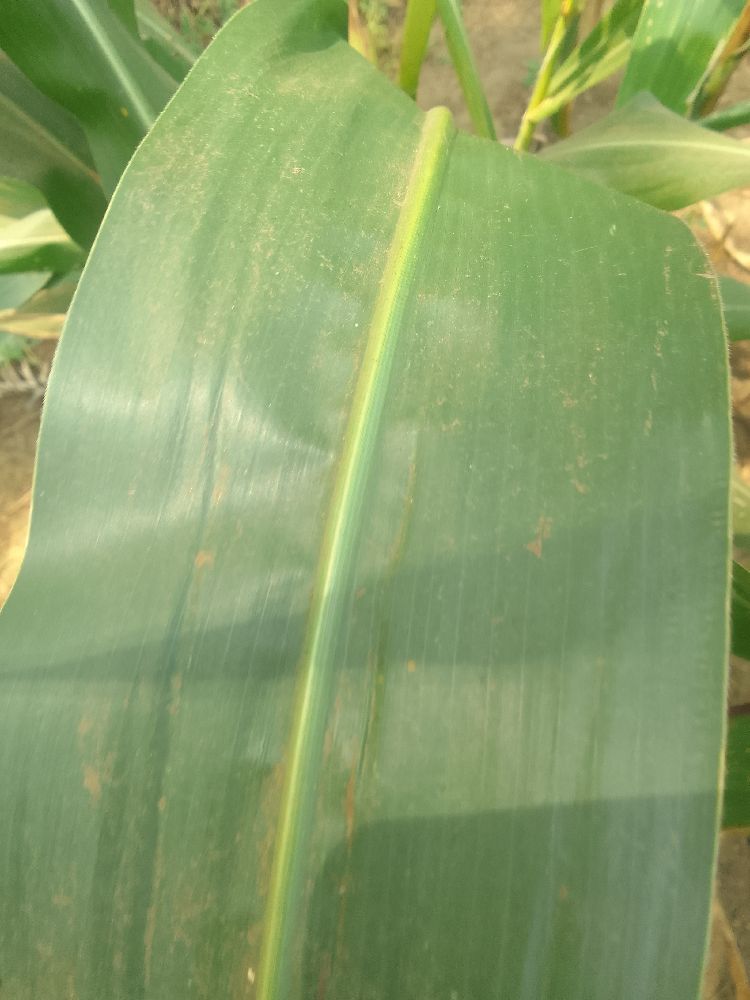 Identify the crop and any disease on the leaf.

maize, healthy
